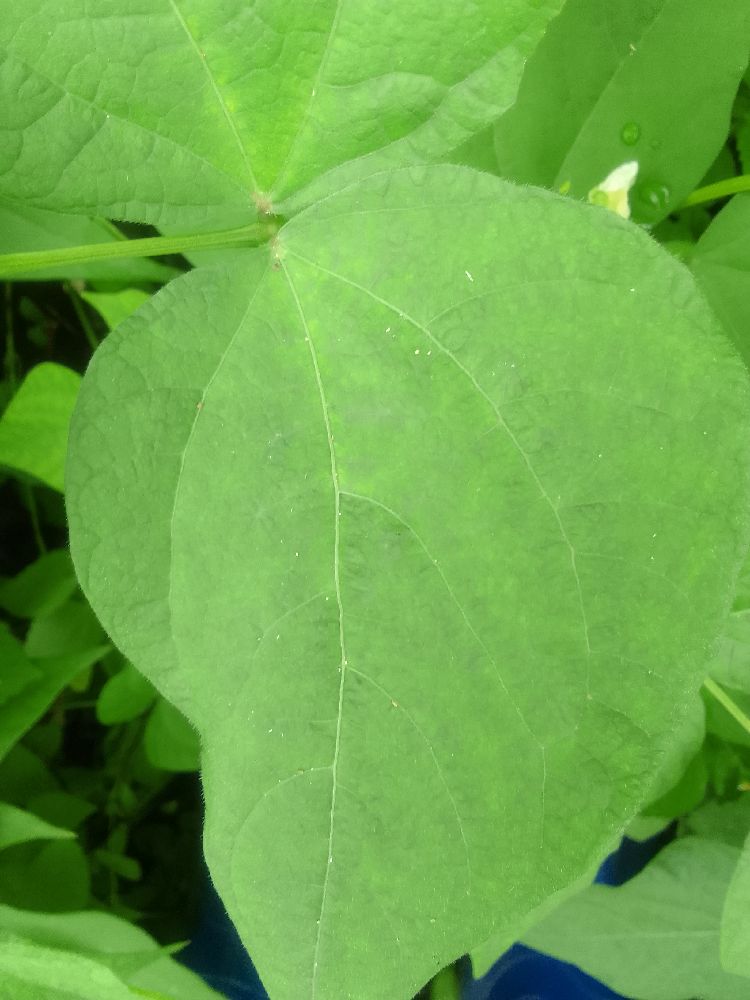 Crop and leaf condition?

common bean, healthy
